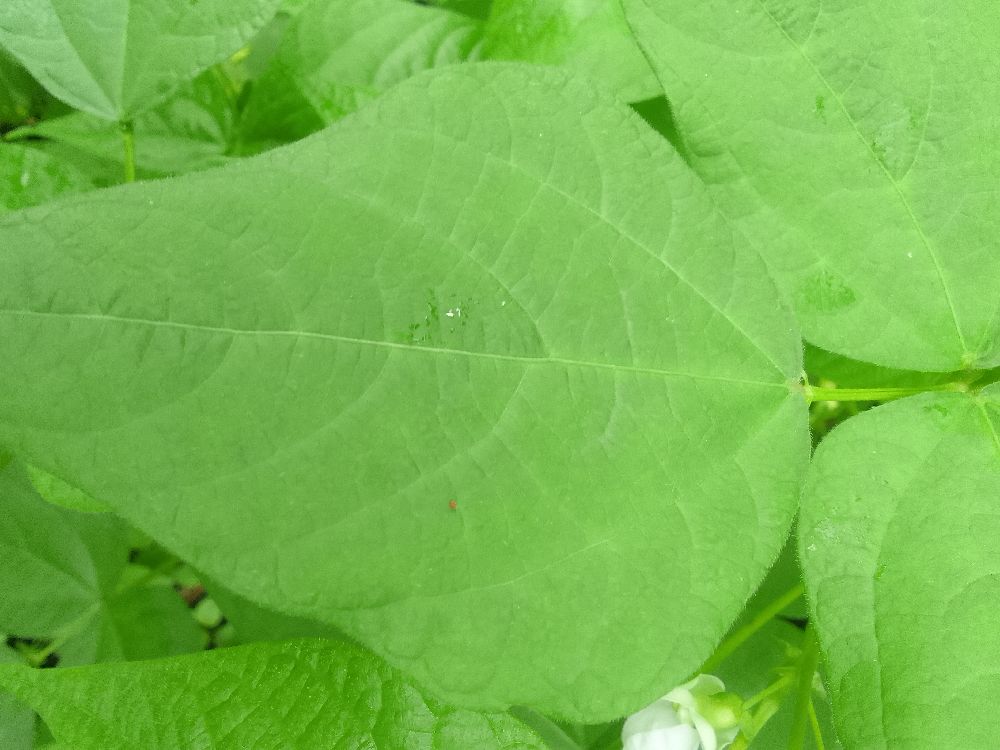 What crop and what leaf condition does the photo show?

common bean, healthy
